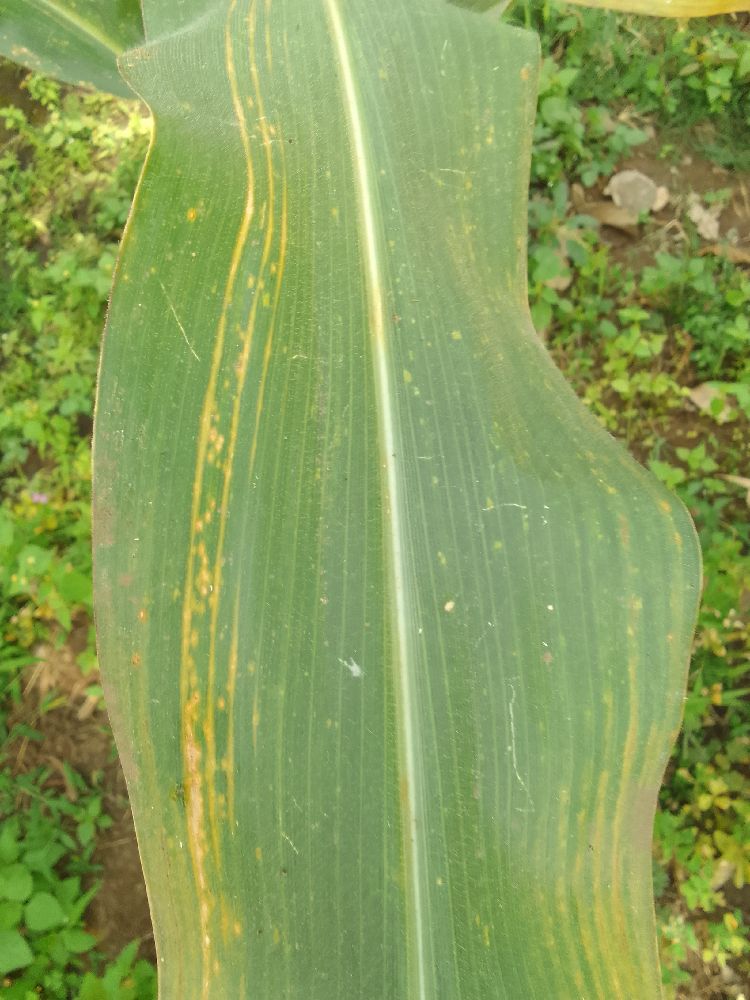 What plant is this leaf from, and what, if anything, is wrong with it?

maize, maize lethal necrosis
